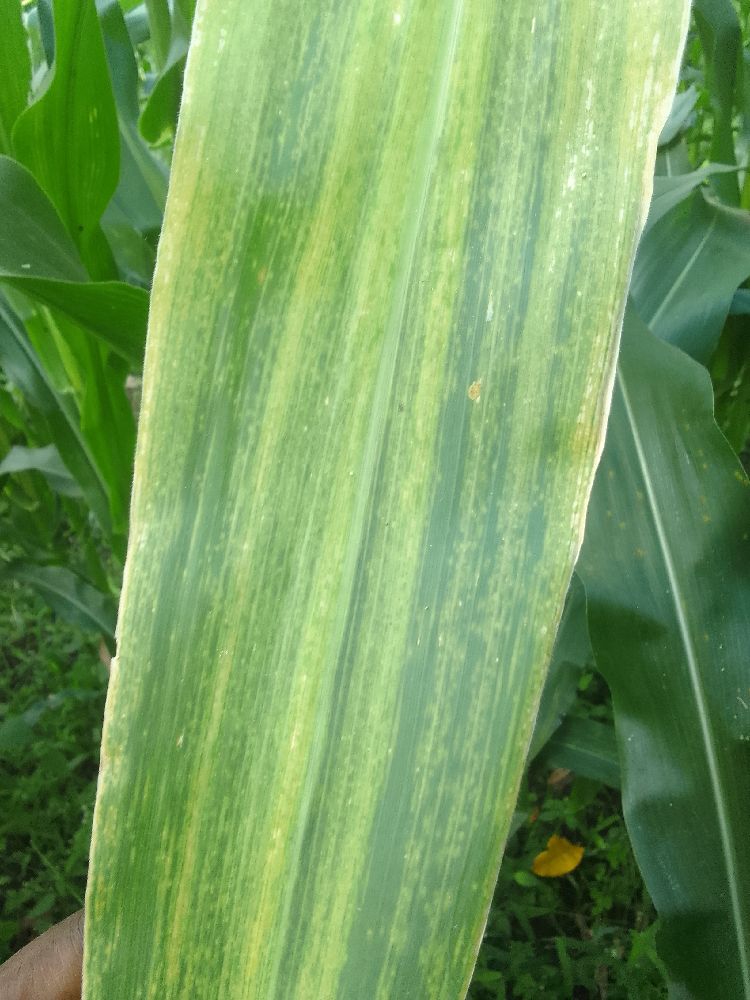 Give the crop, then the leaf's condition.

maize, maize lethal necrosis
